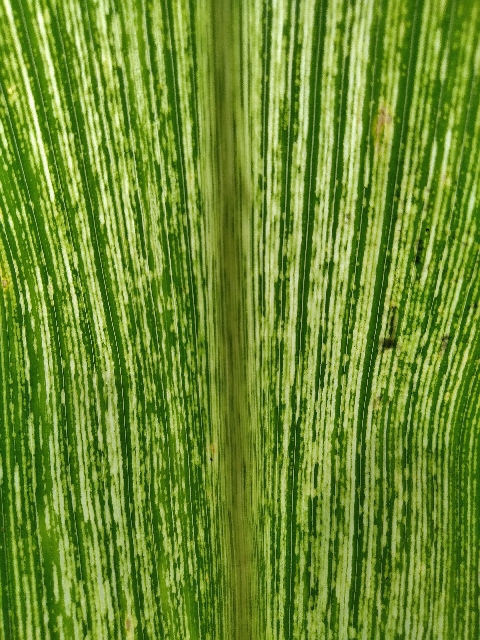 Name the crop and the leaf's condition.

maize, maize streak virus
